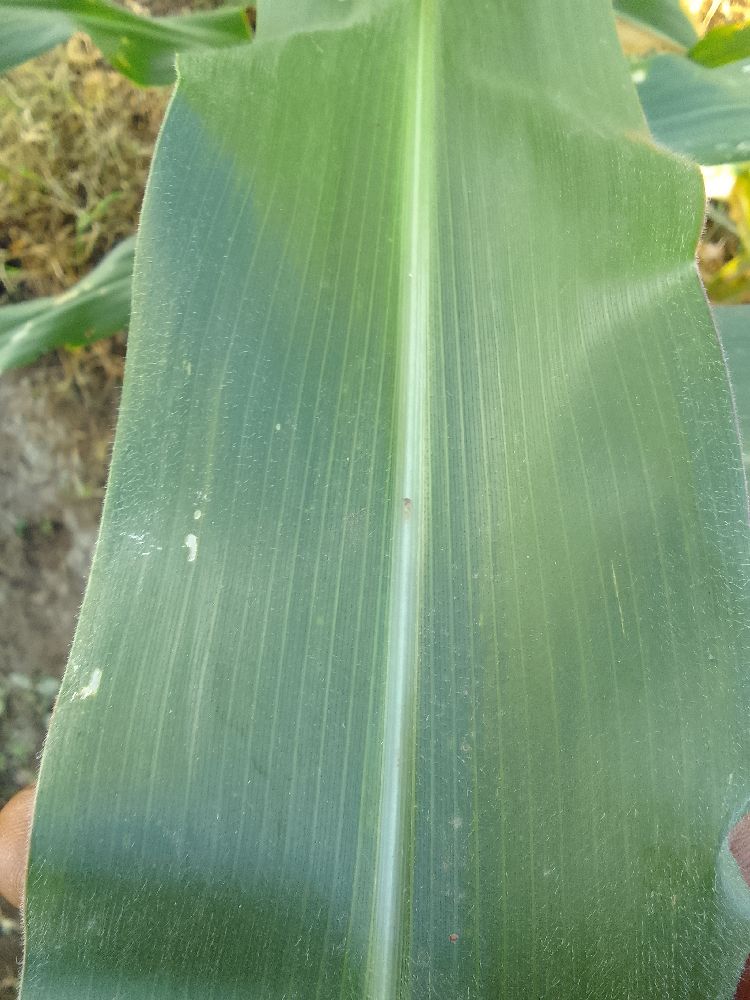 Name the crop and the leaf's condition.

maize, healthy
